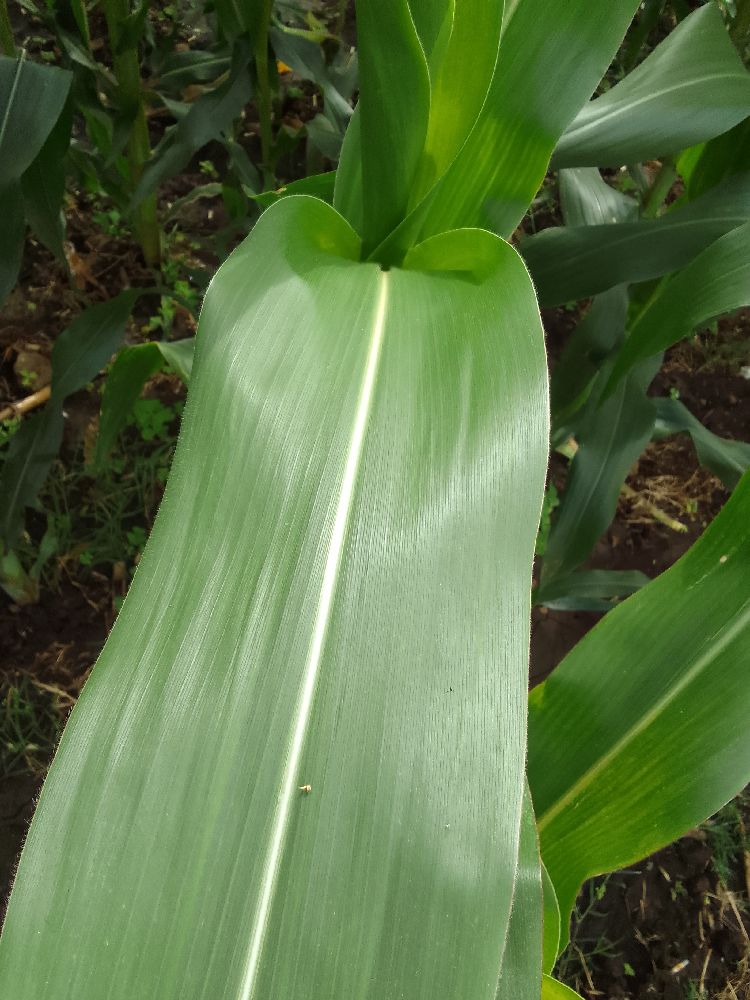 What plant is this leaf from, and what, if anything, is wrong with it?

maize, healthy
